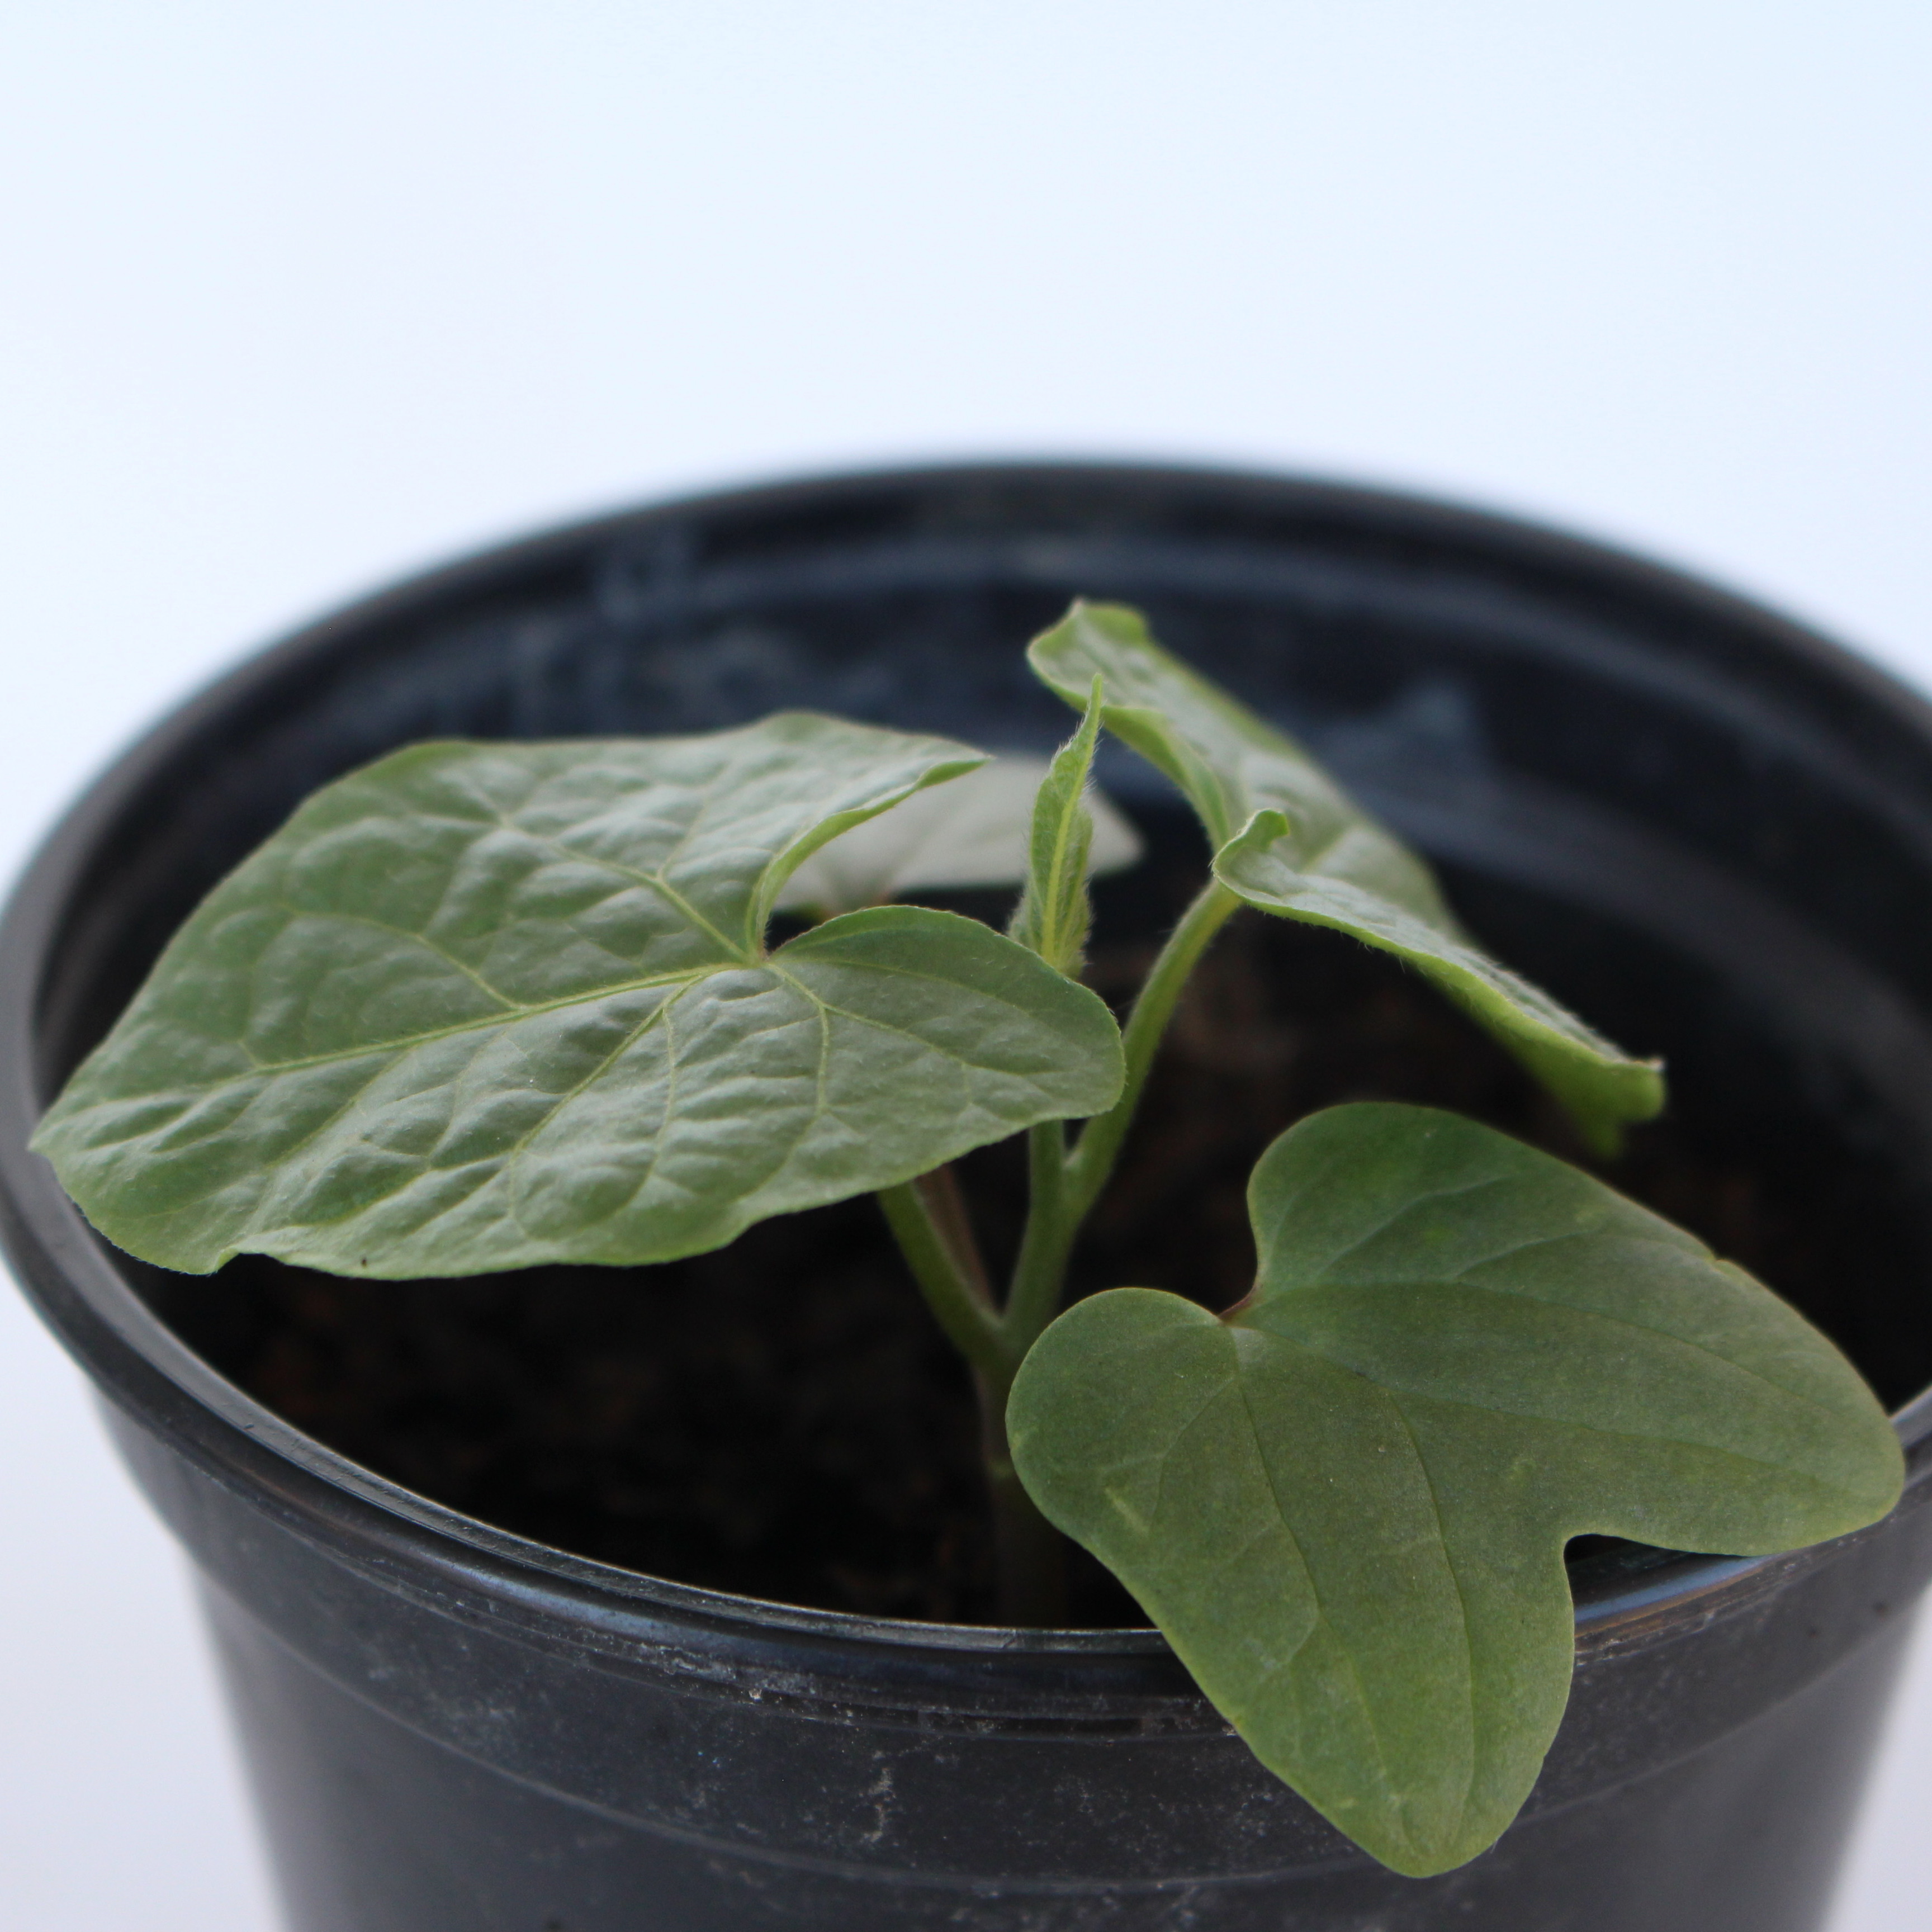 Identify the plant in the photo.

Convolvulus arvensis
